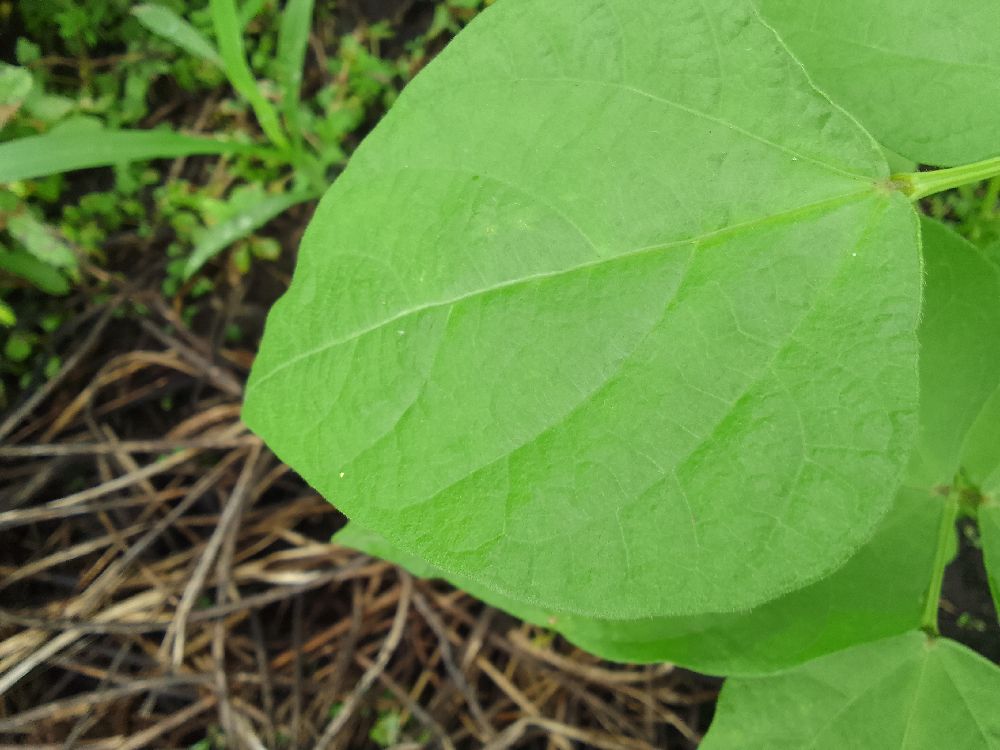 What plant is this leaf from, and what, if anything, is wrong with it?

common bean, healthy
